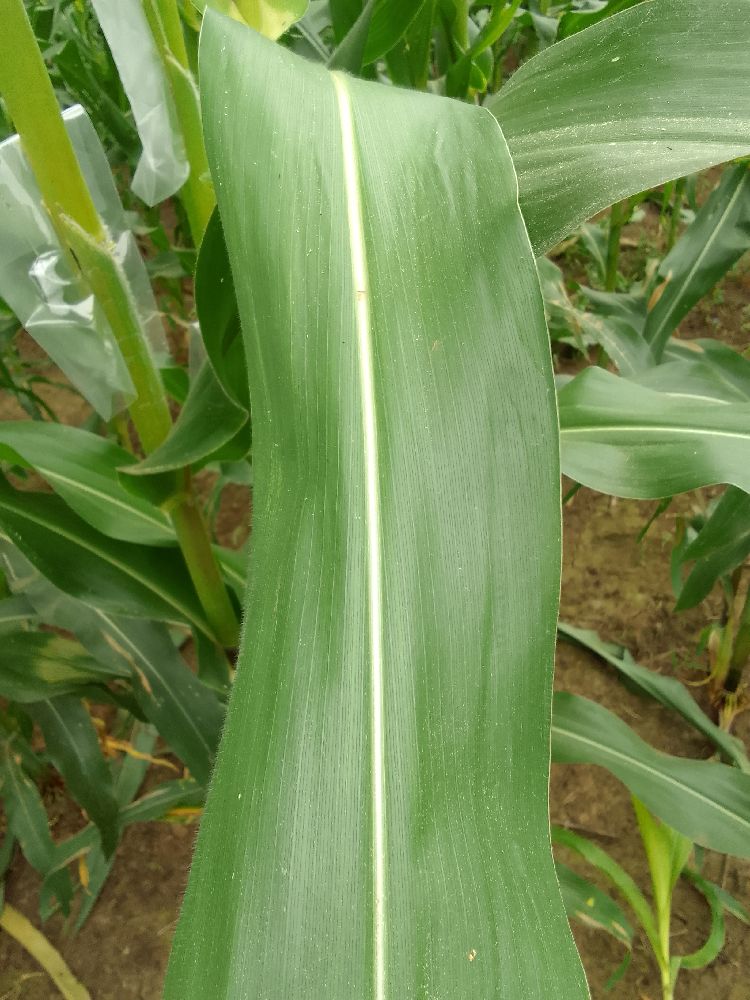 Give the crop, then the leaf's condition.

maize, healthy
